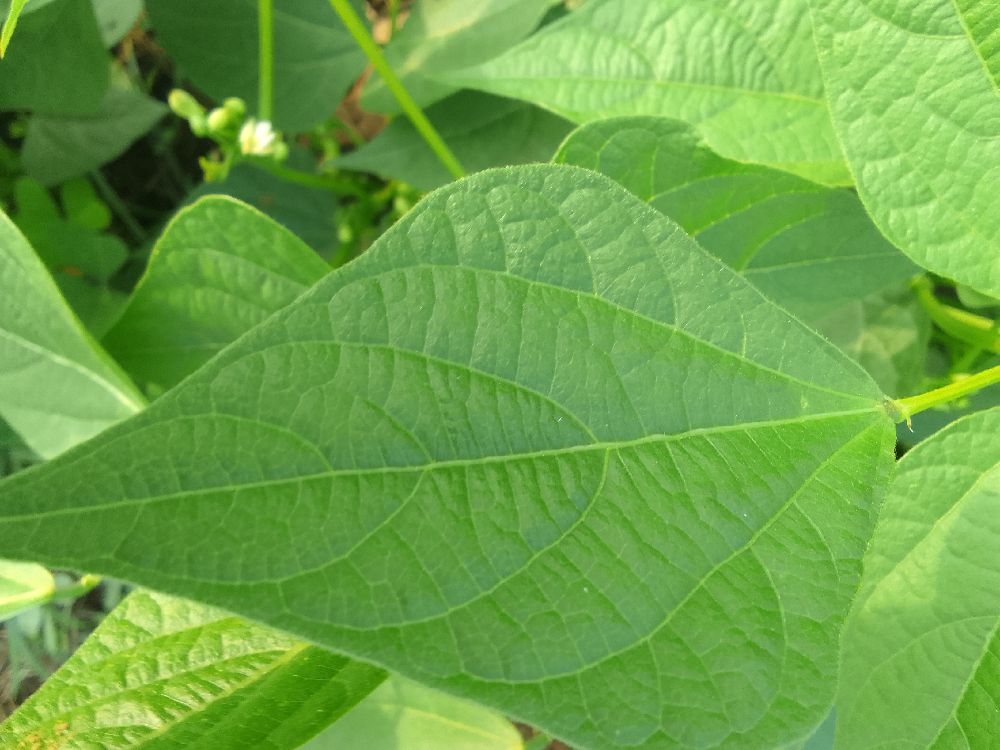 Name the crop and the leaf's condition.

common bean, healthy
